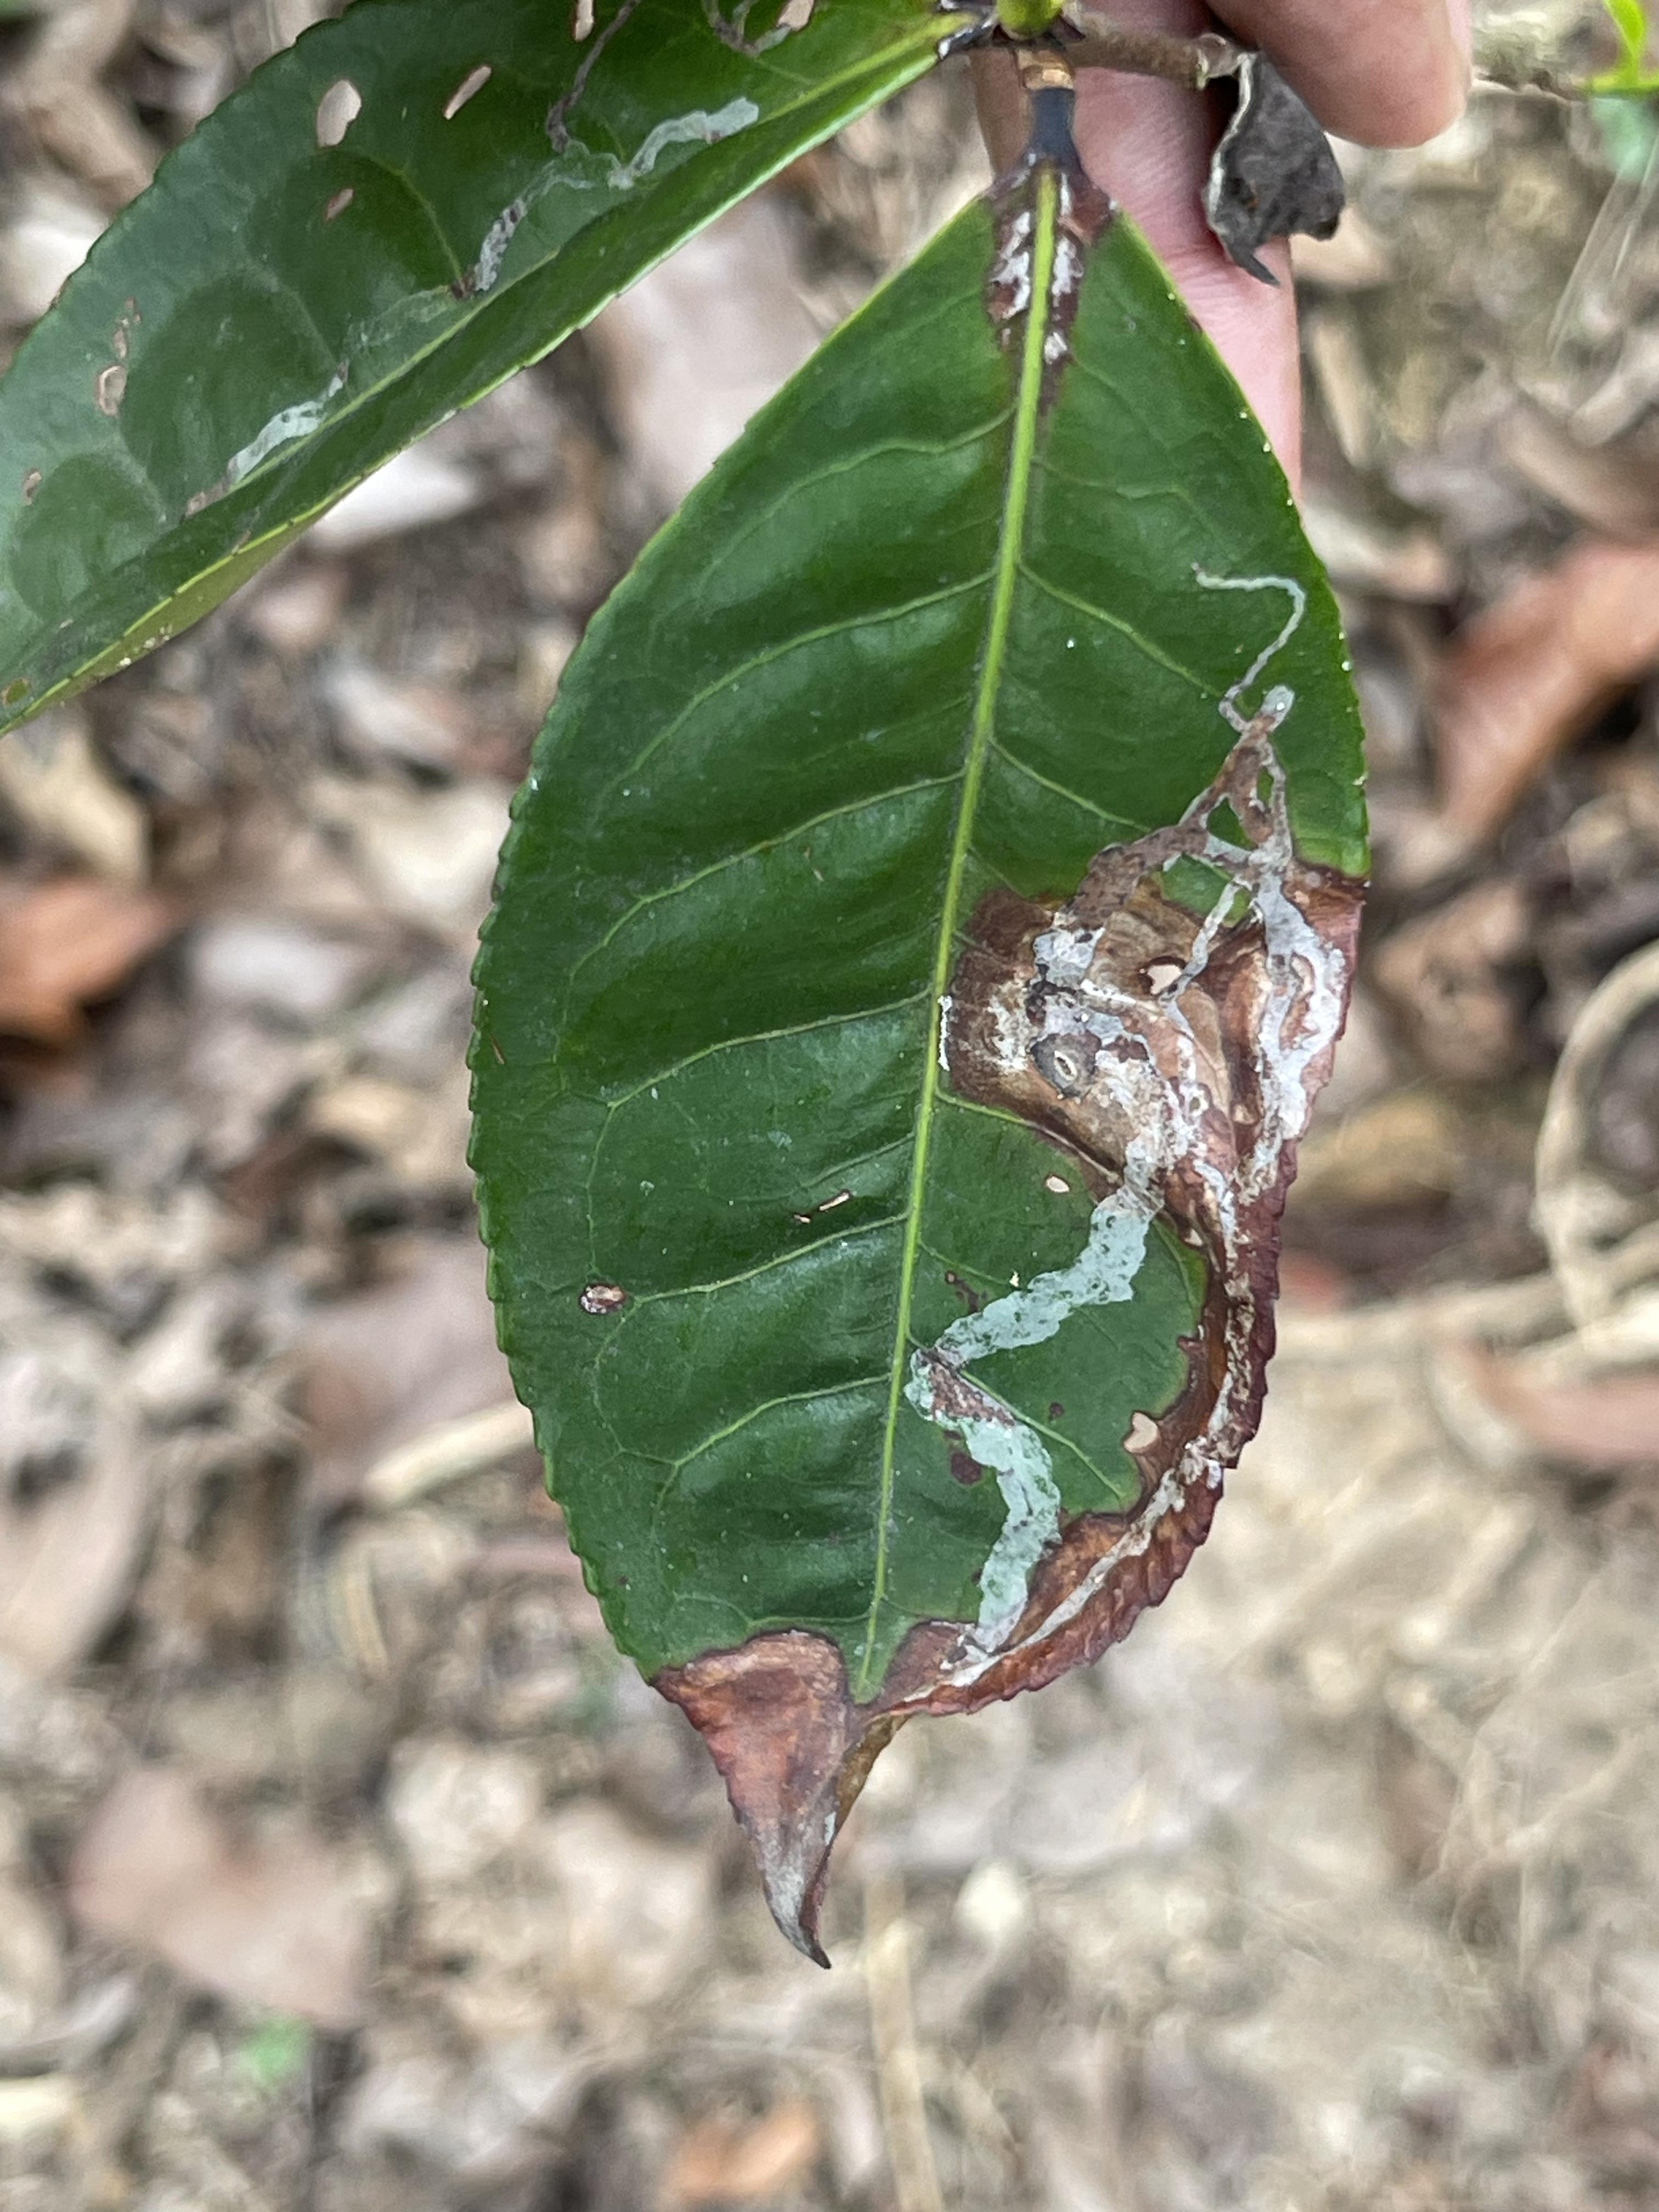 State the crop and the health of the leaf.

tea, blight
